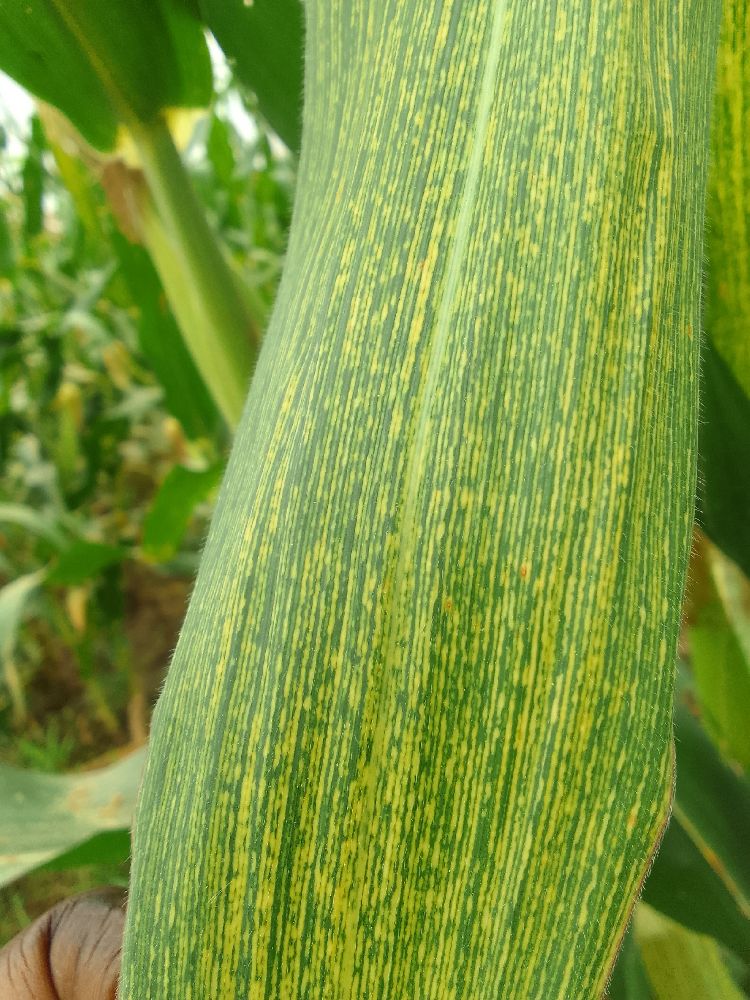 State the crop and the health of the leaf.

maize, maize streak virus
